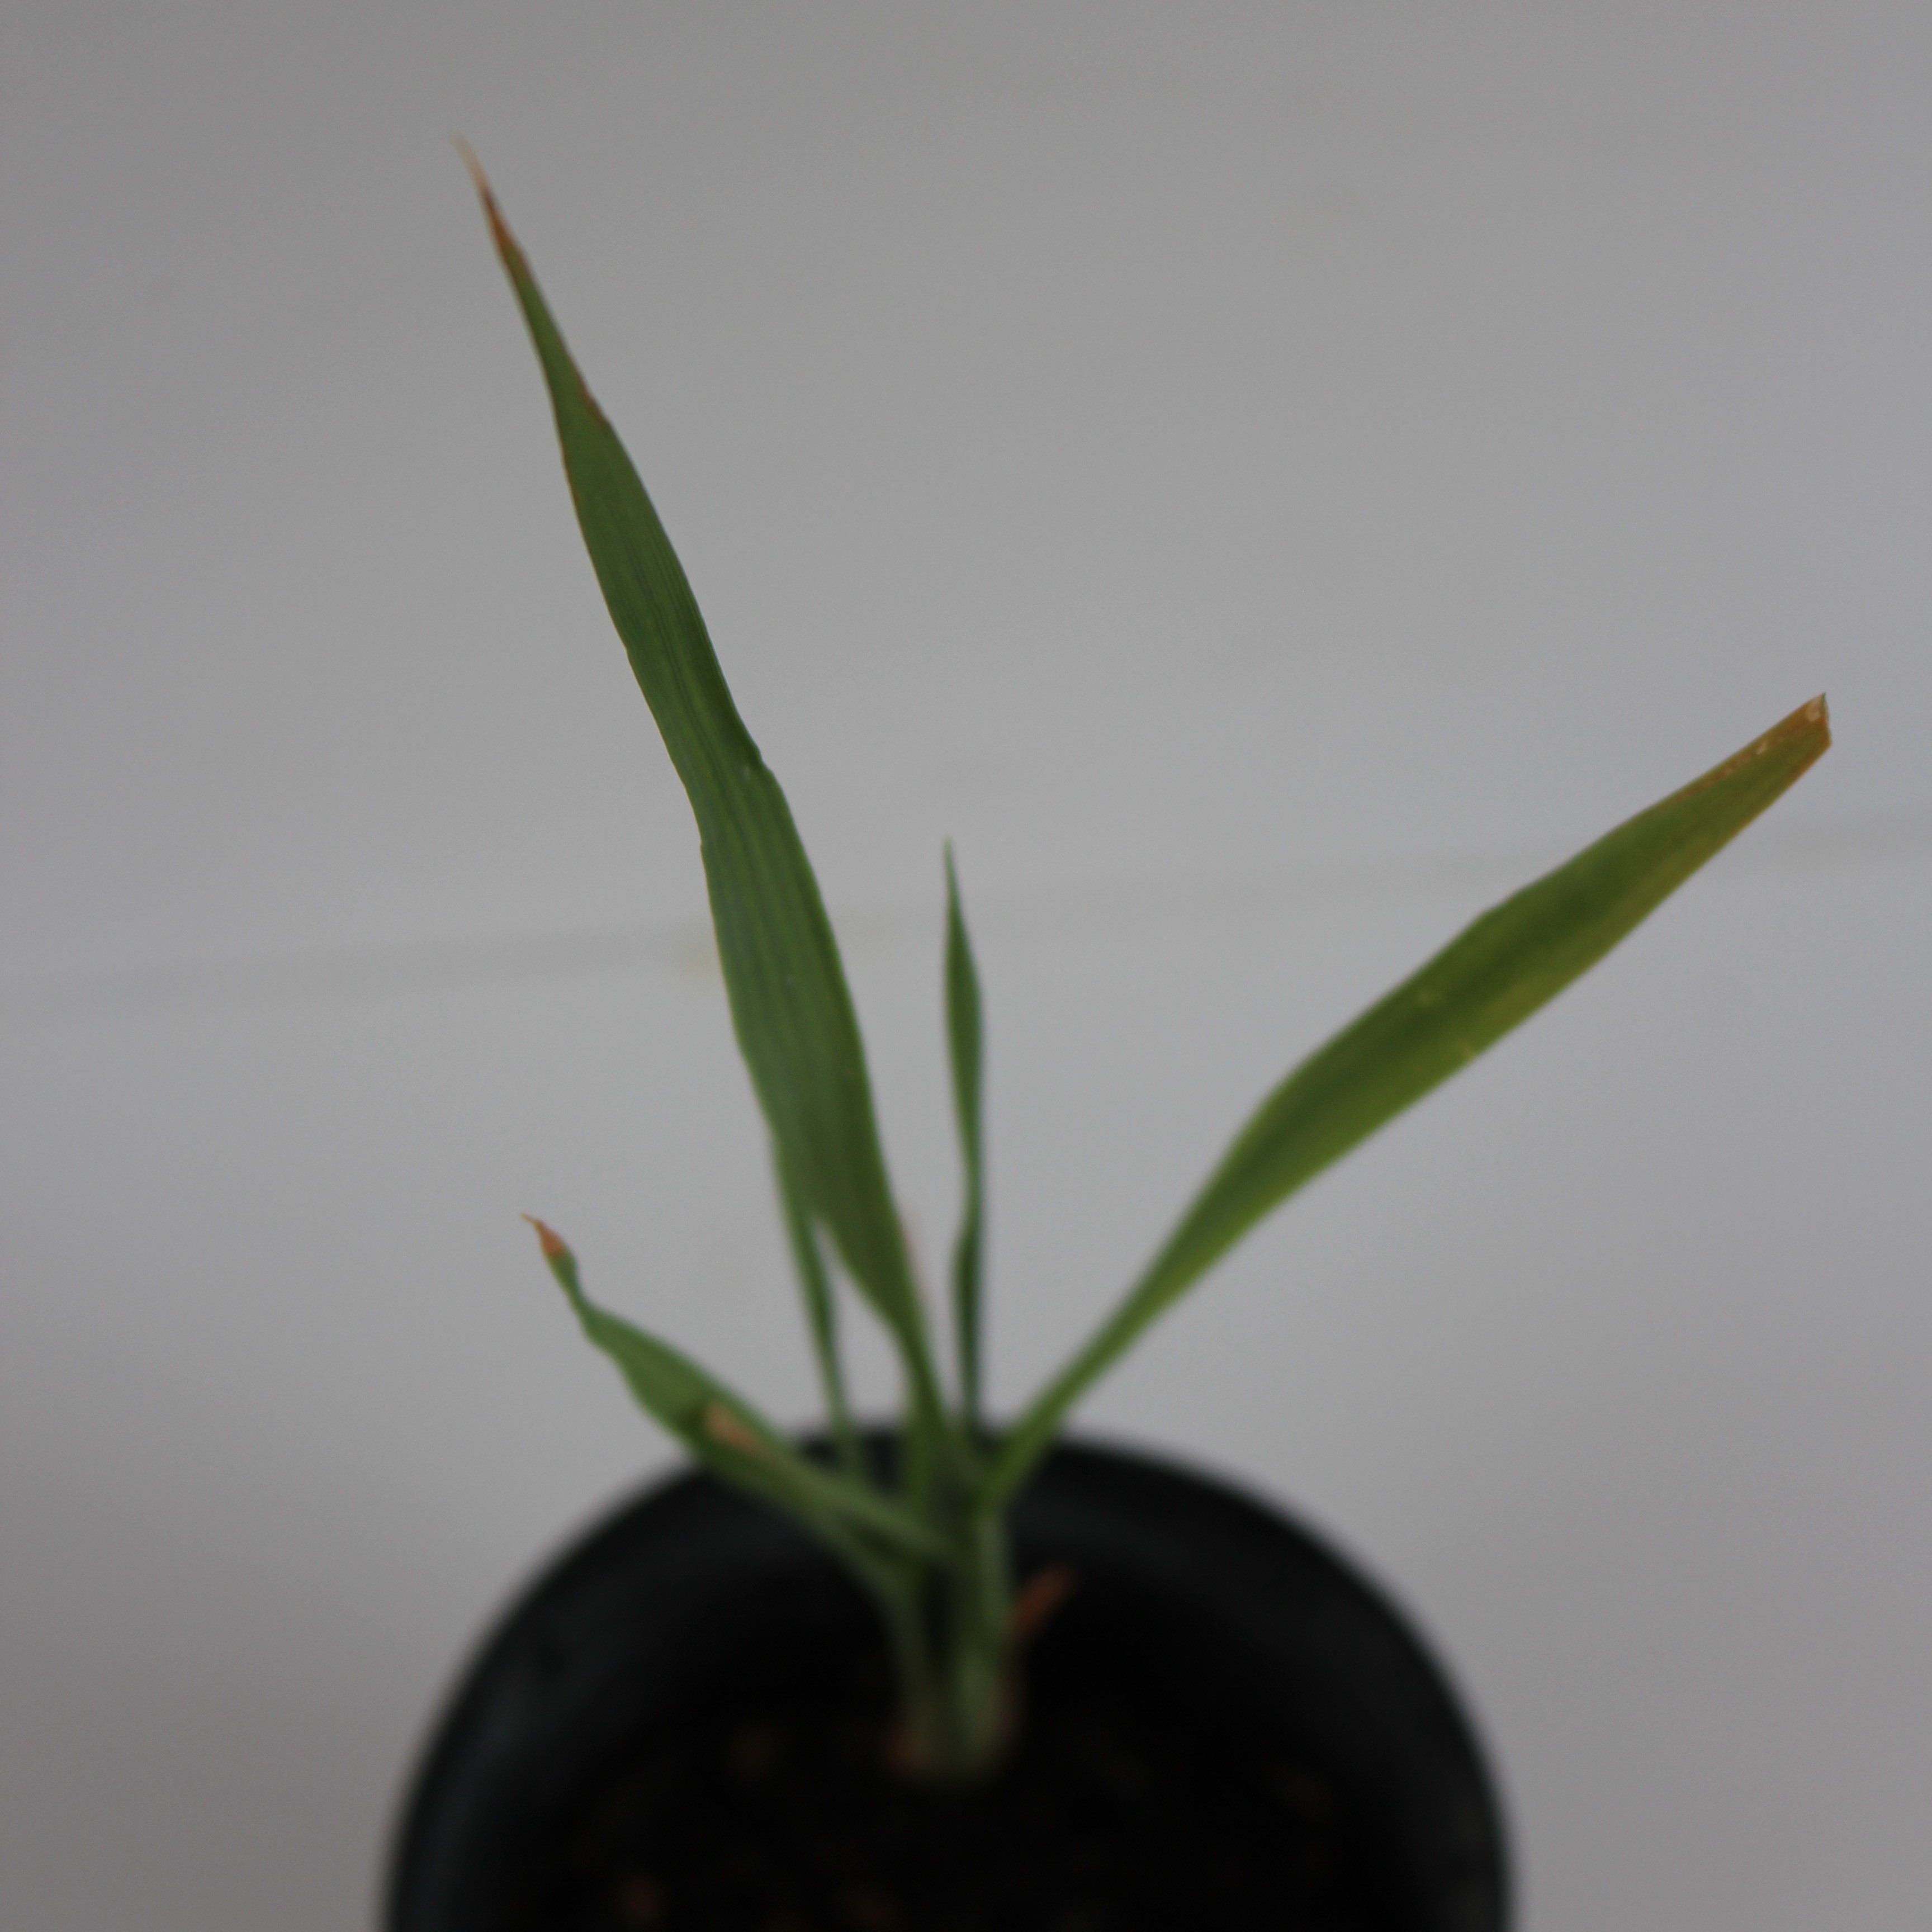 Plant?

Avena sterilis
